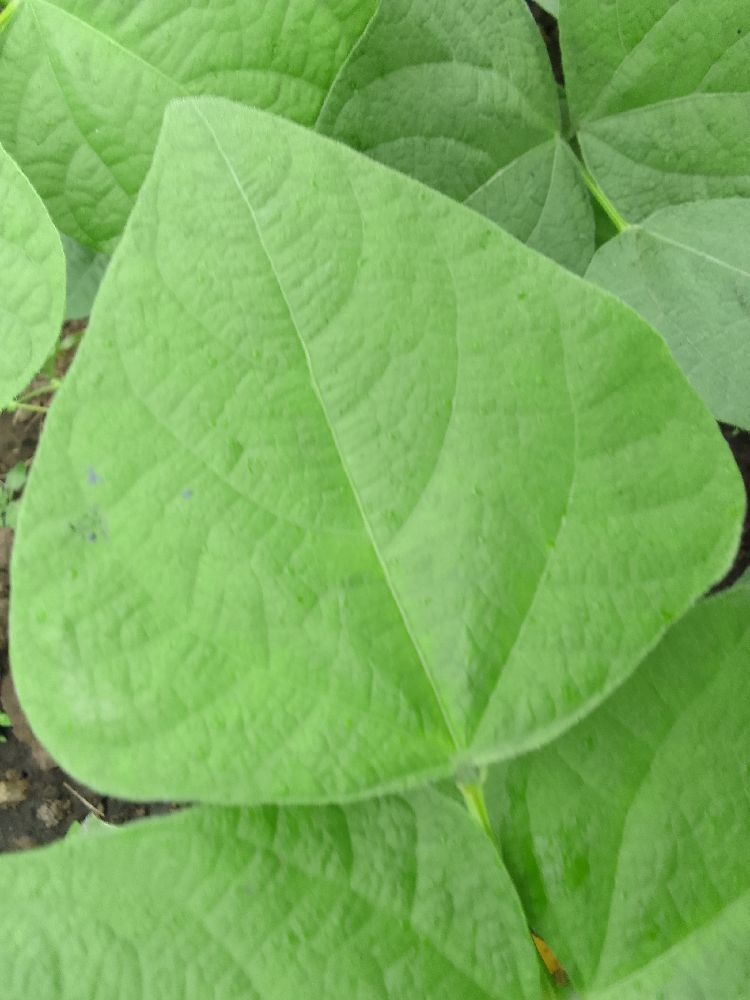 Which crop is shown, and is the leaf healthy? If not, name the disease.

common bean, healthy
